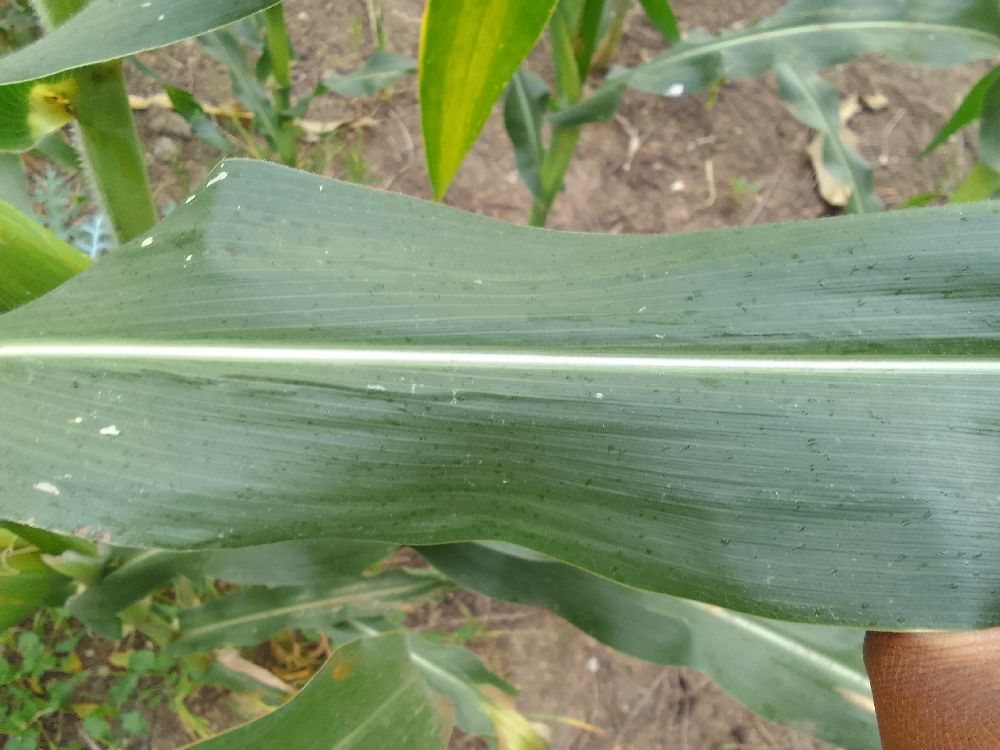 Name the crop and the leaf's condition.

maize, healthy
